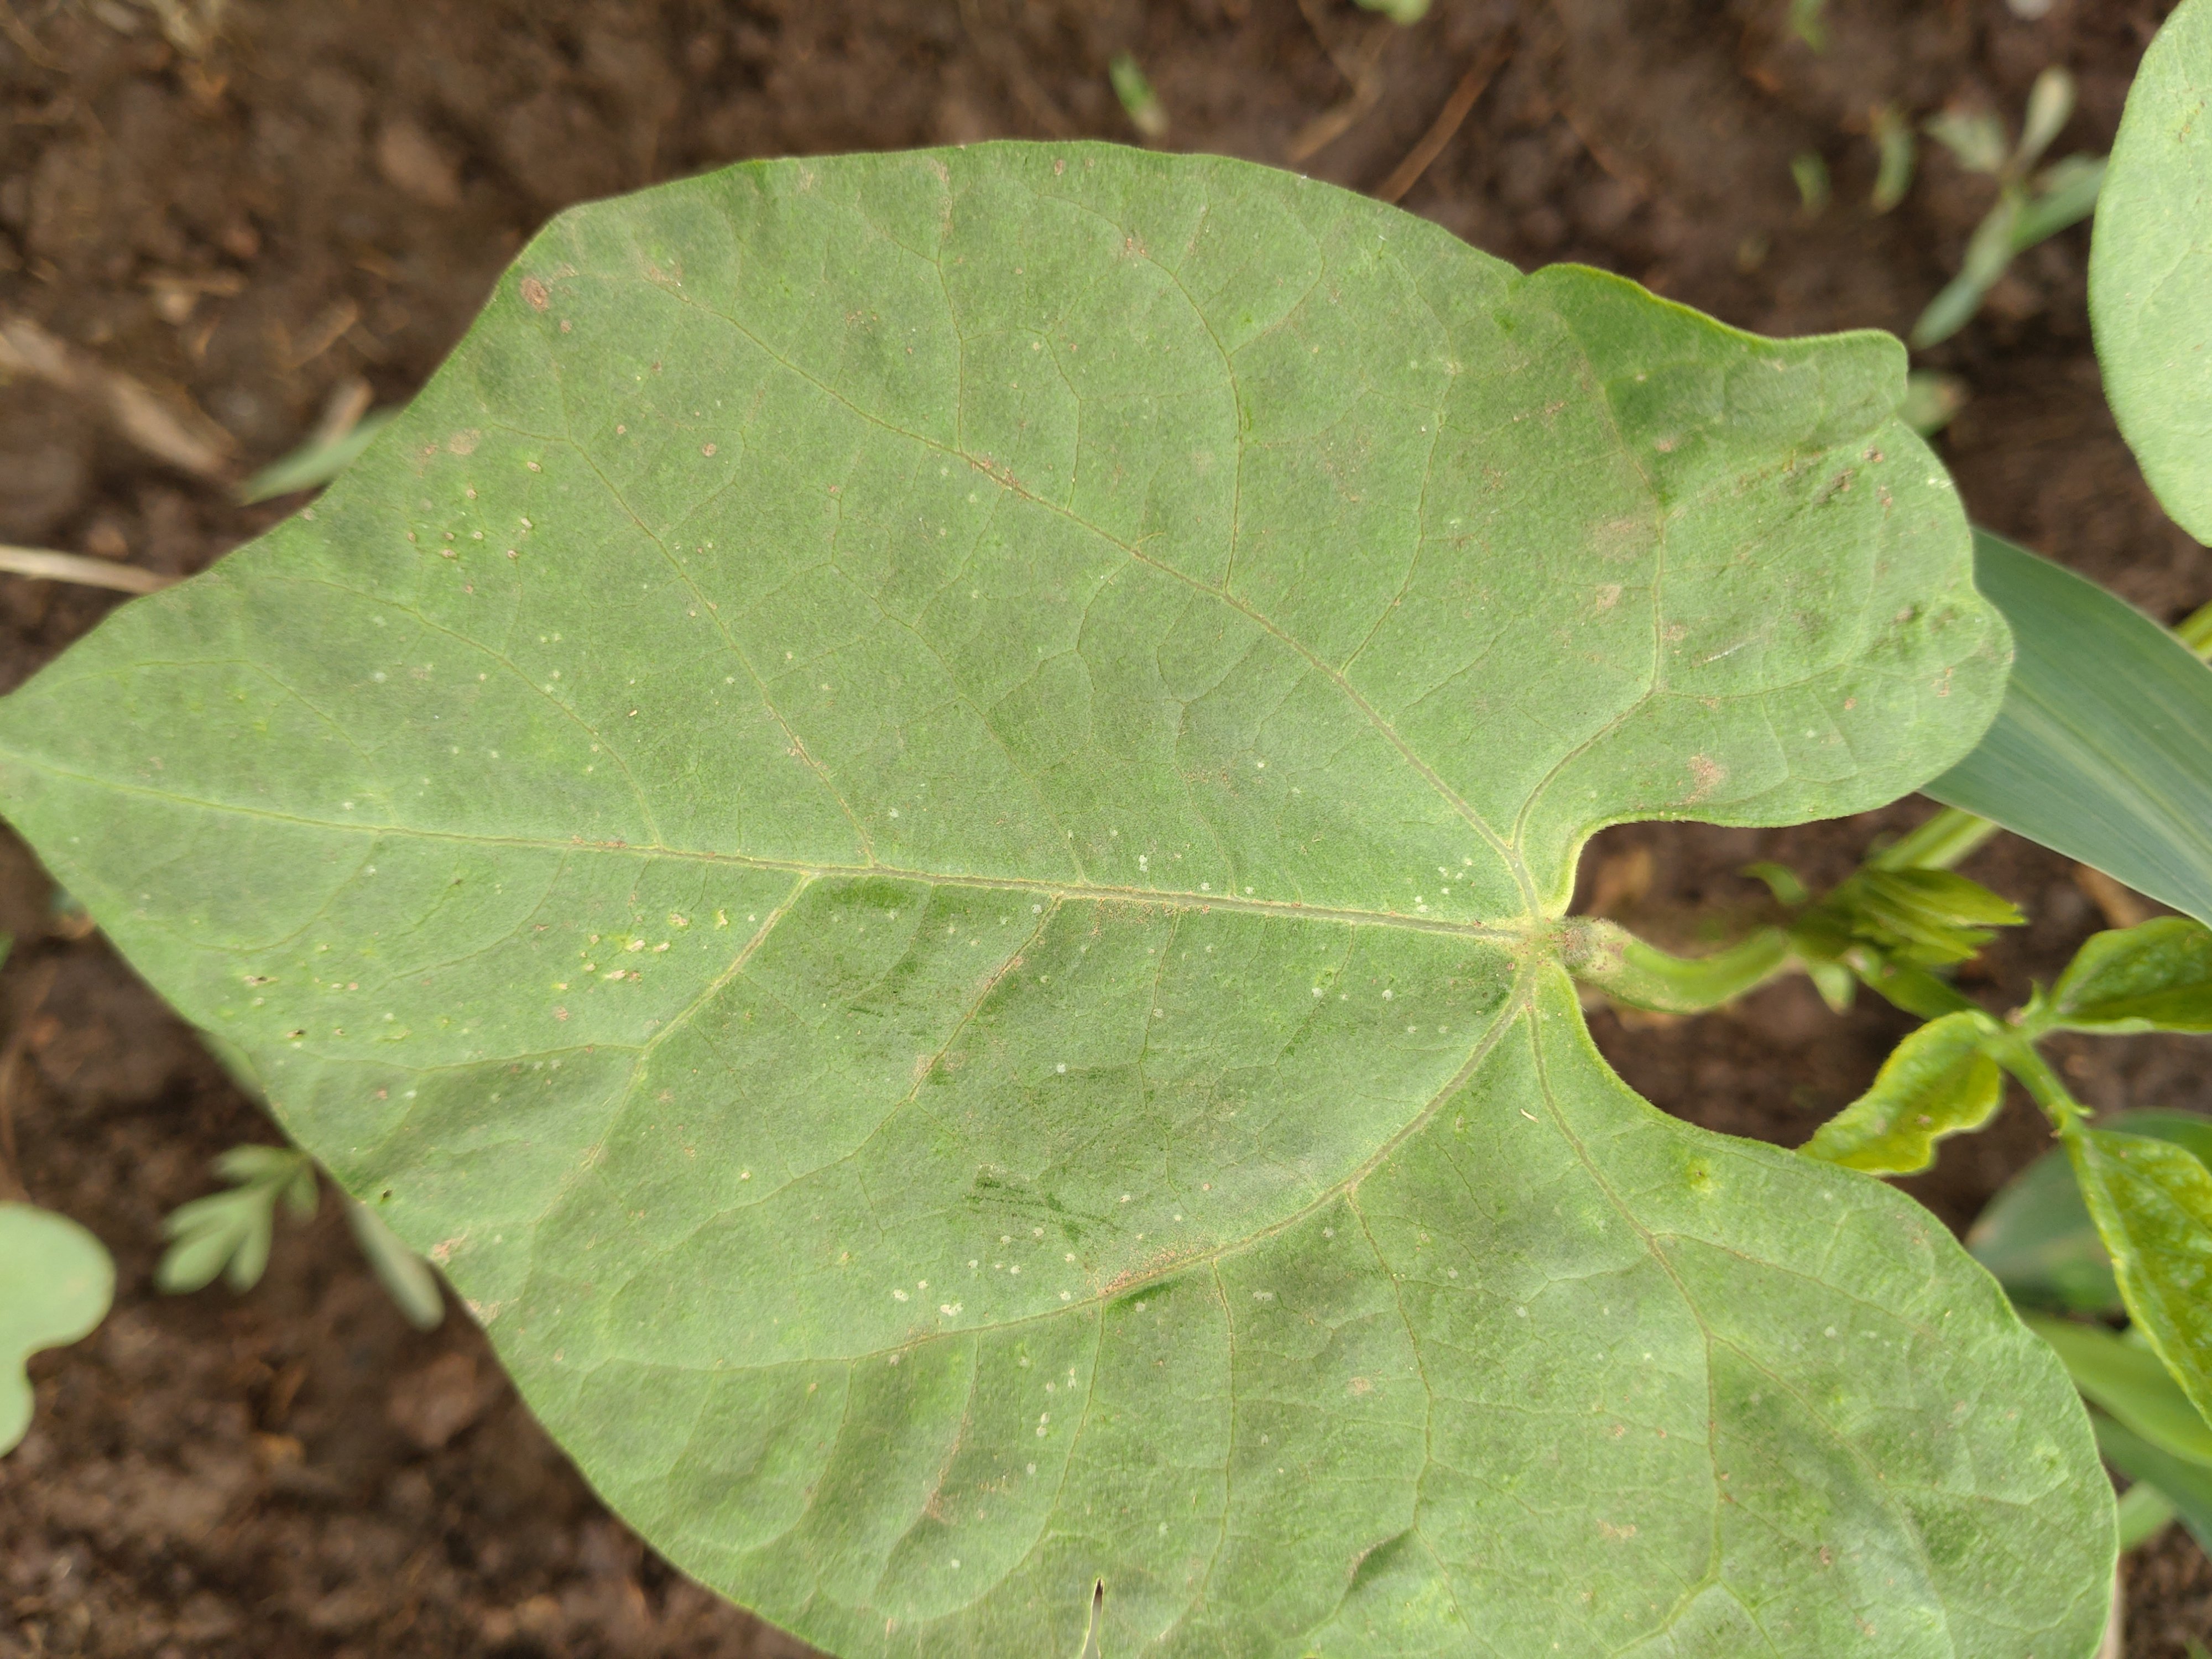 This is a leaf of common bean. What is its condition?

healthy
